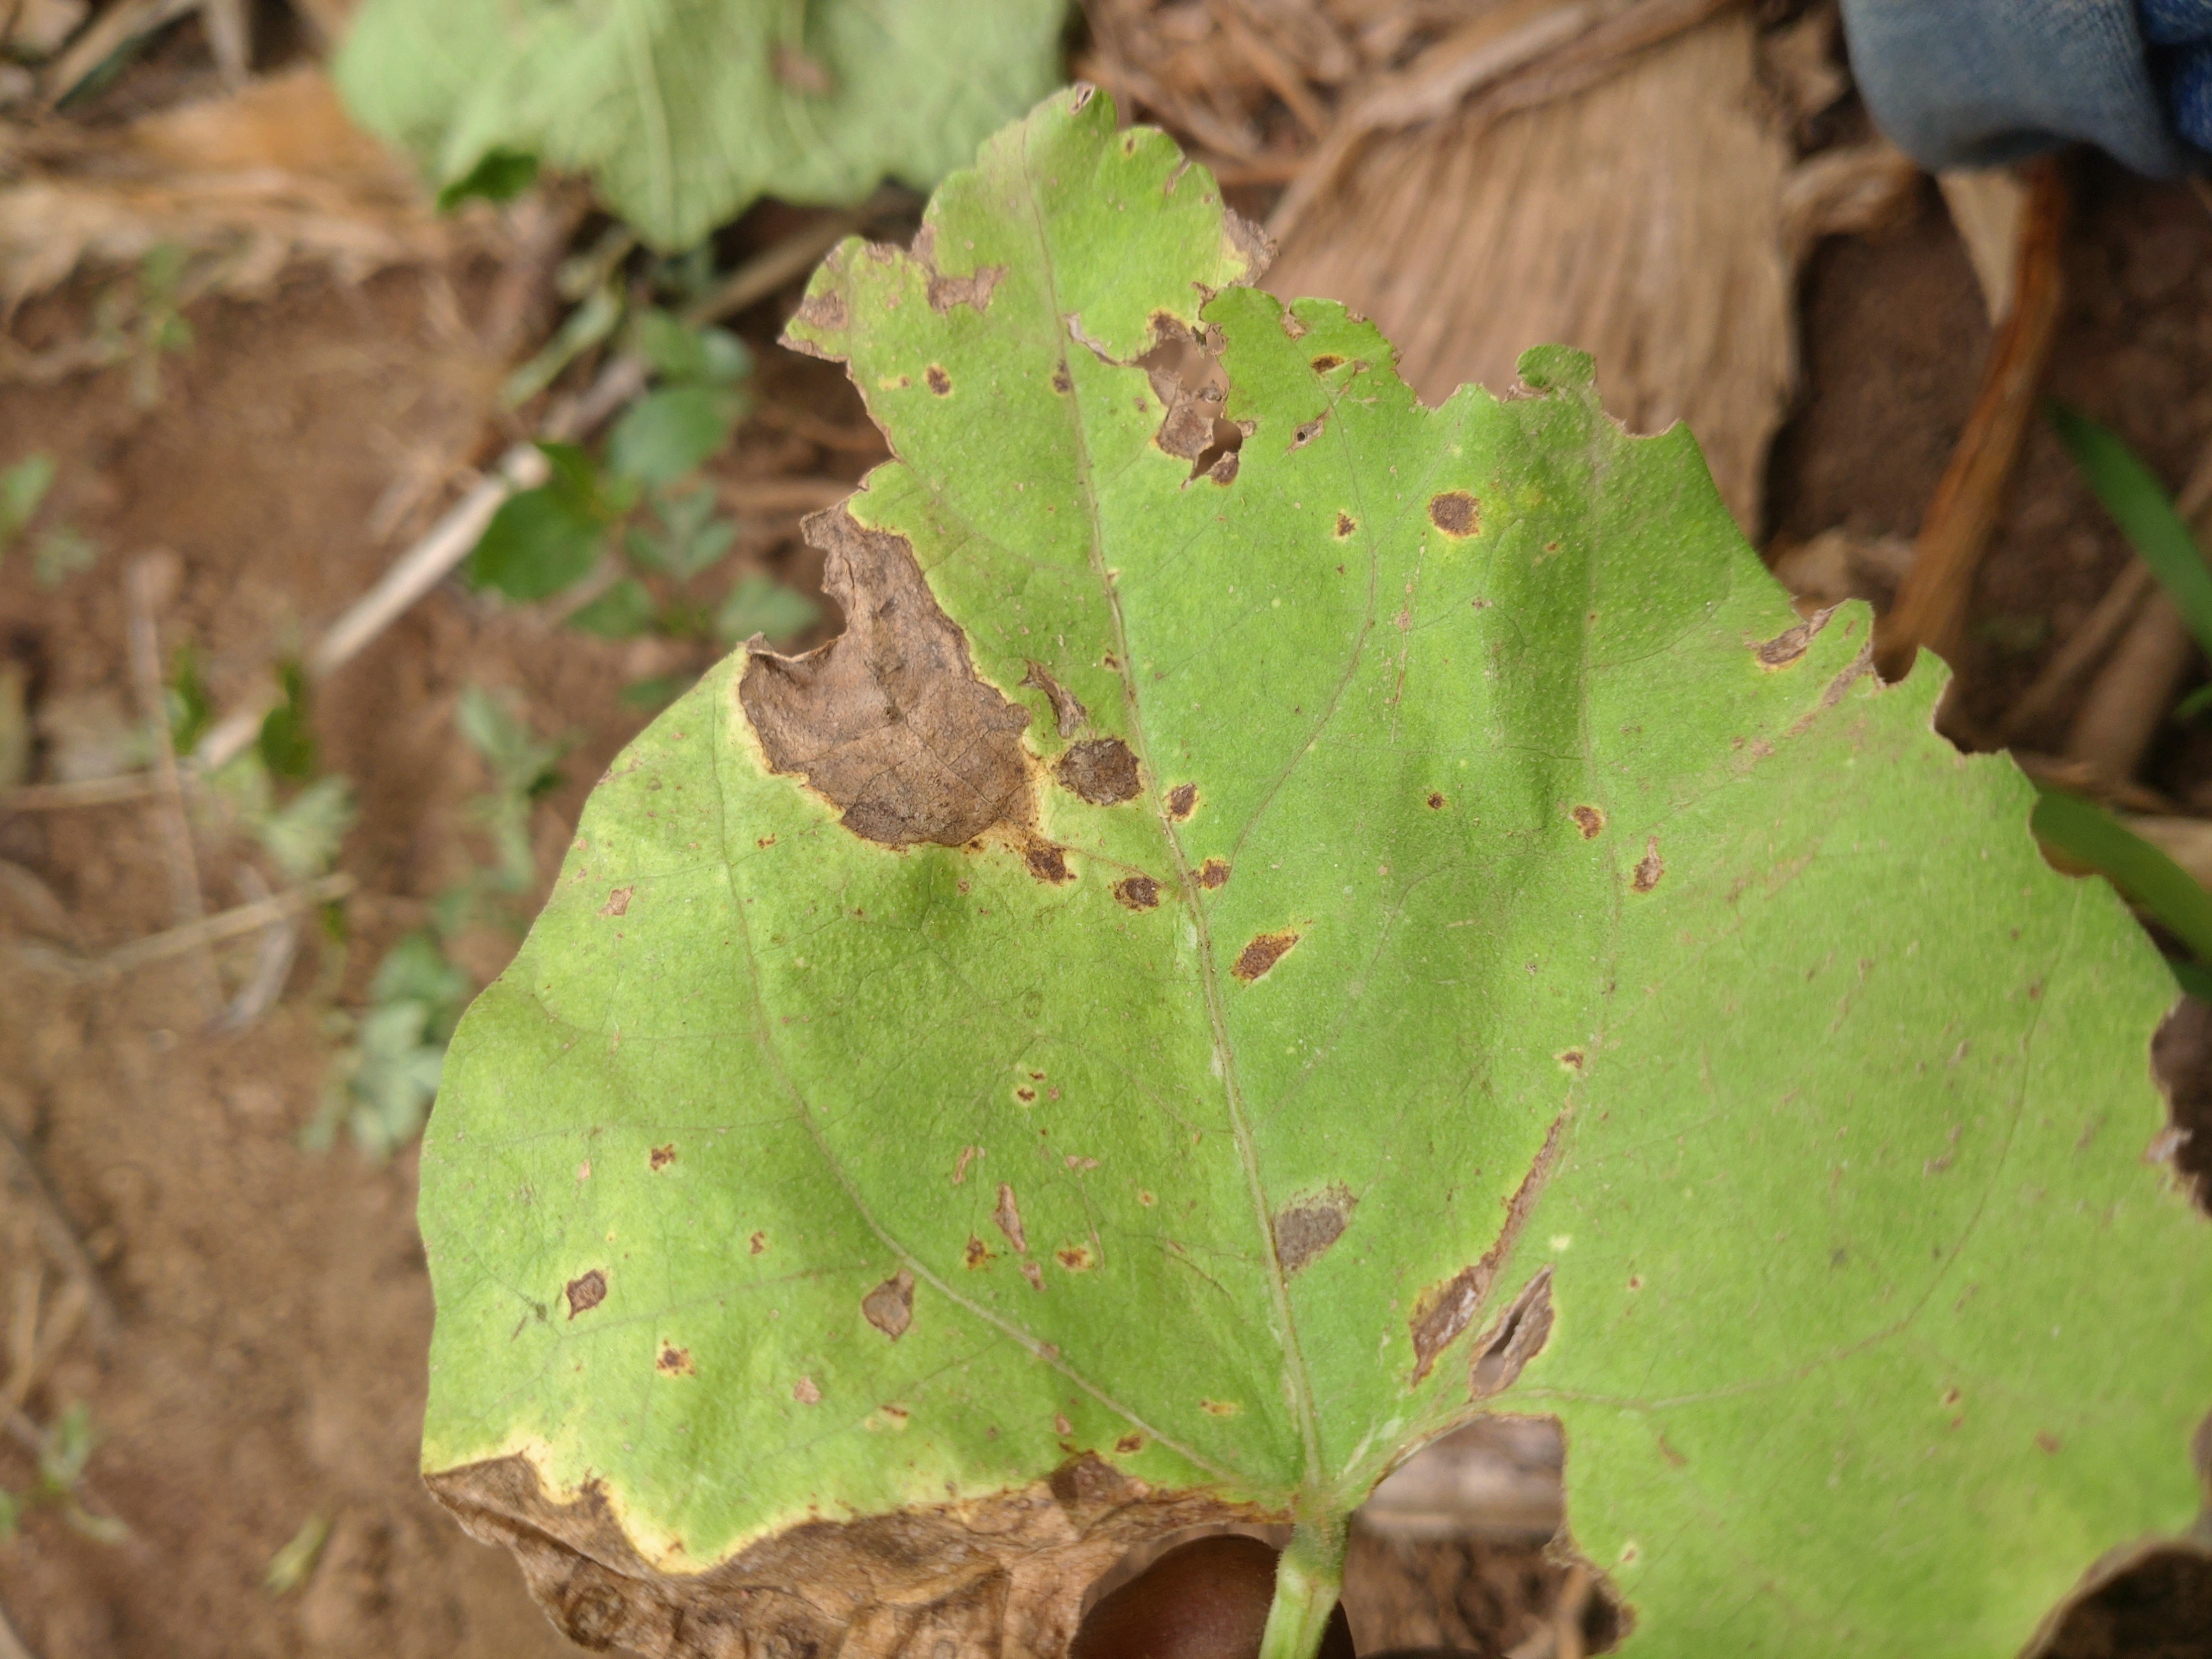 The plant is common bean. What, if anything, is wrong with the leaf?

anthracnose
